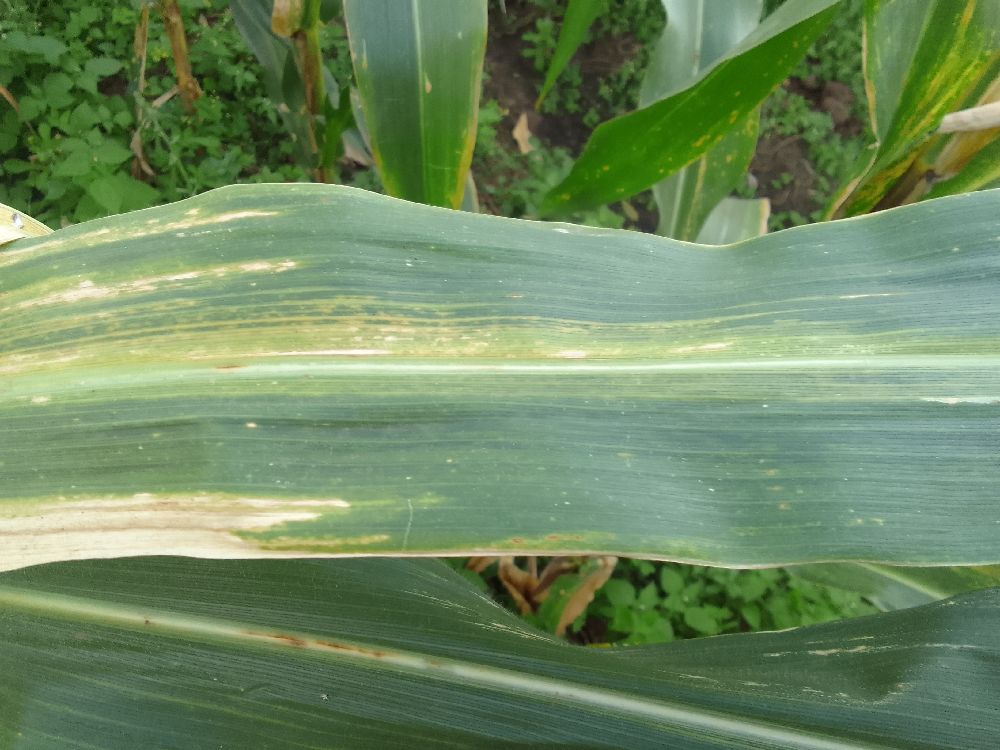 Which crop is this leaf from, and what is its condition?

maize, maize lethal necrosis
